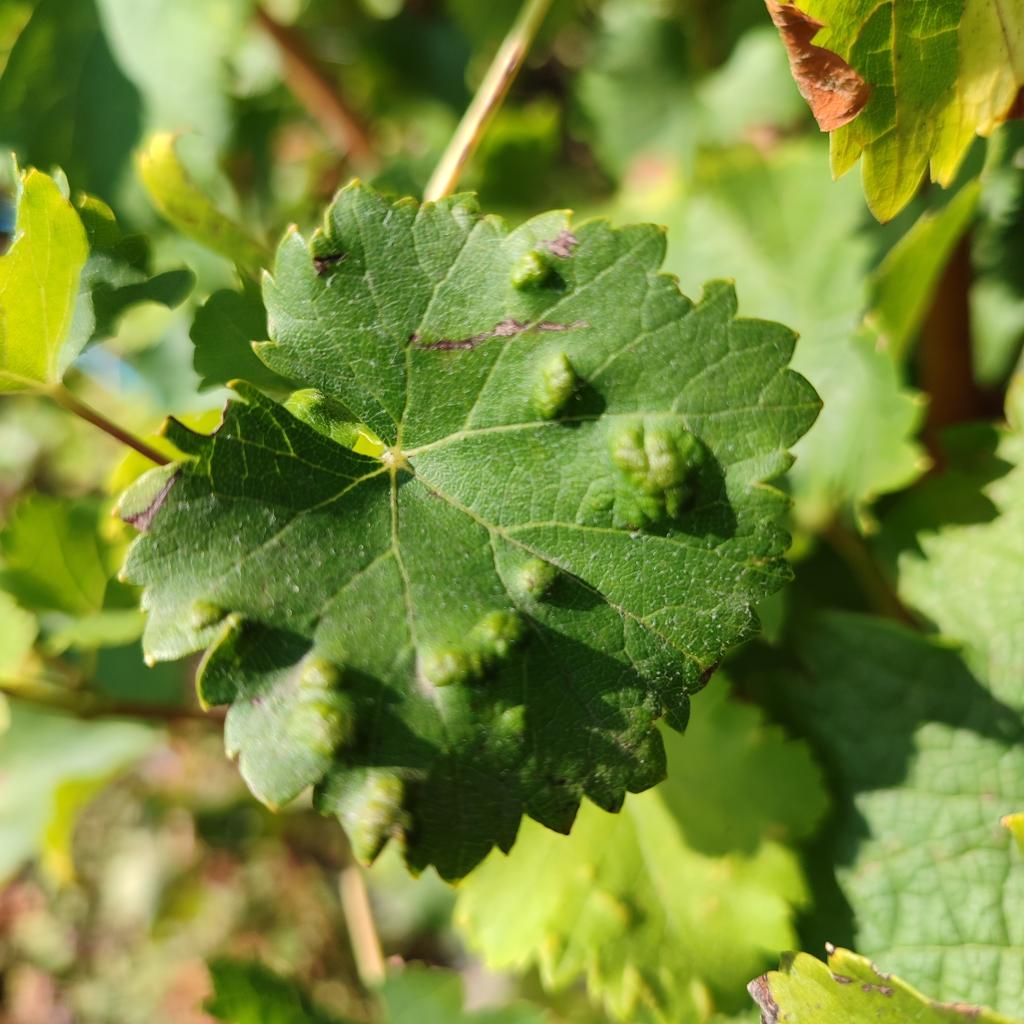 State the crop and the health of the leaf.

grapevine, erineum mite
